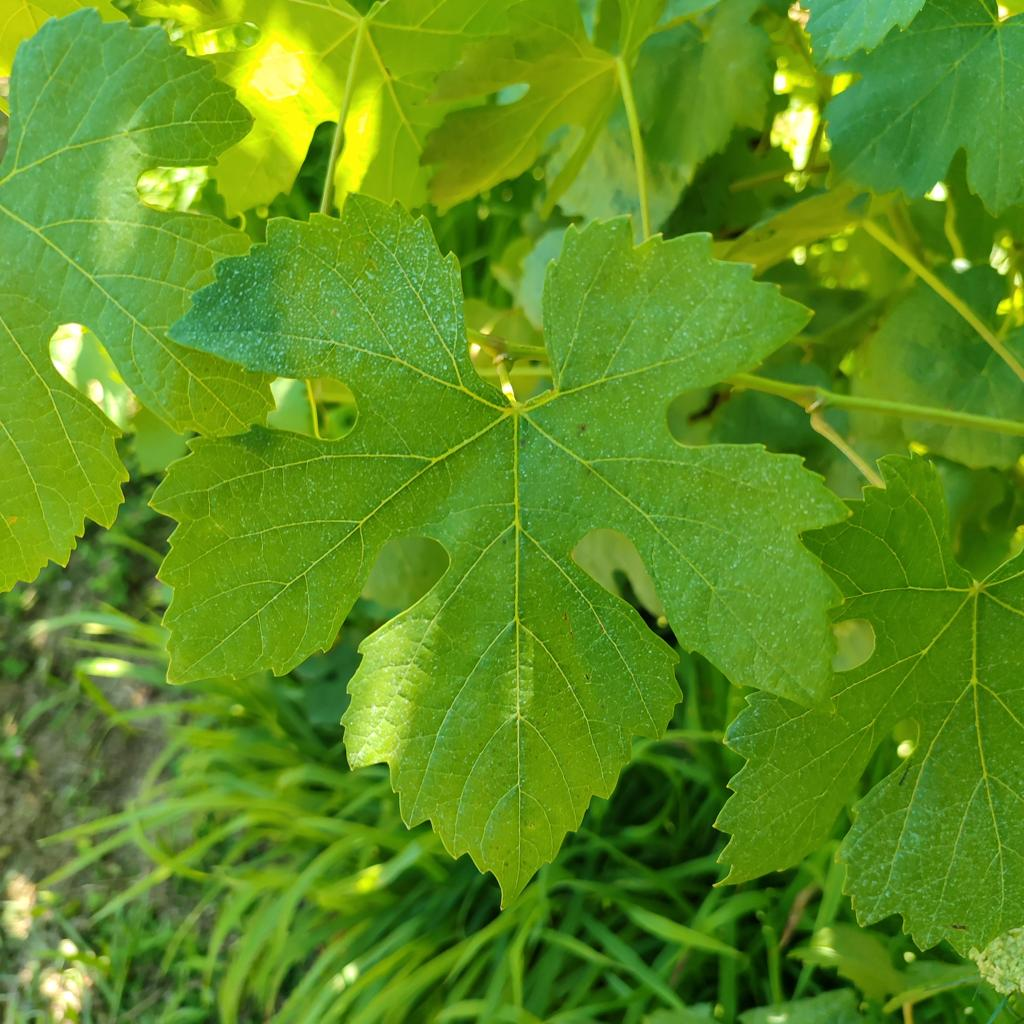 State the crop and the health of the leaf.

grapevine, healthy
